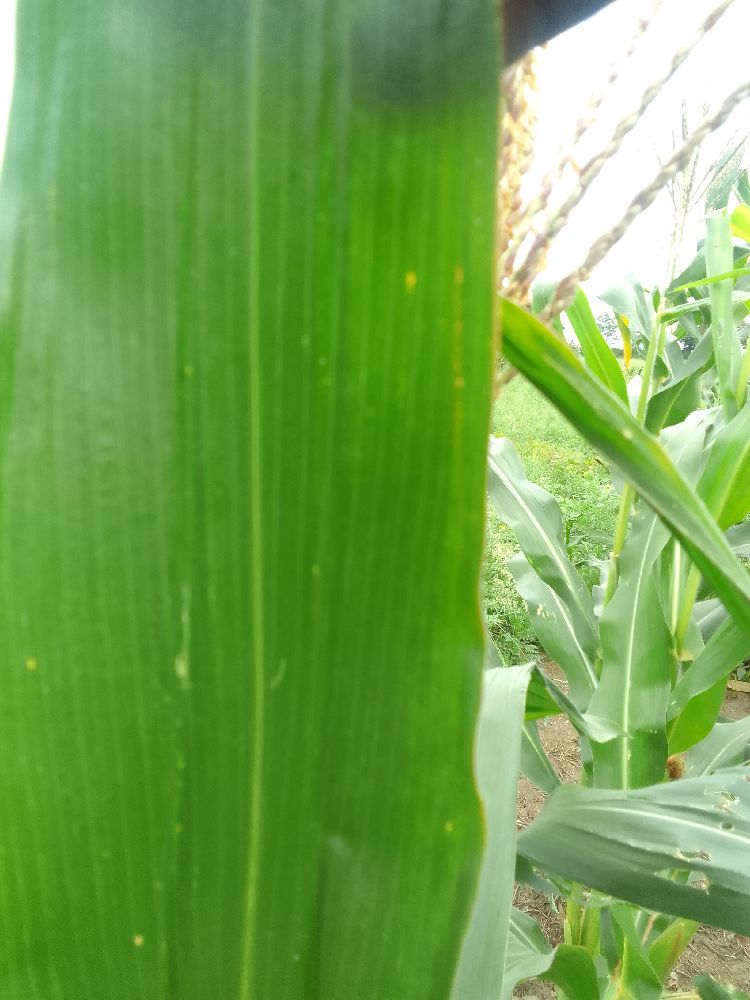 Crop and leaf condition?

maize, healthy
